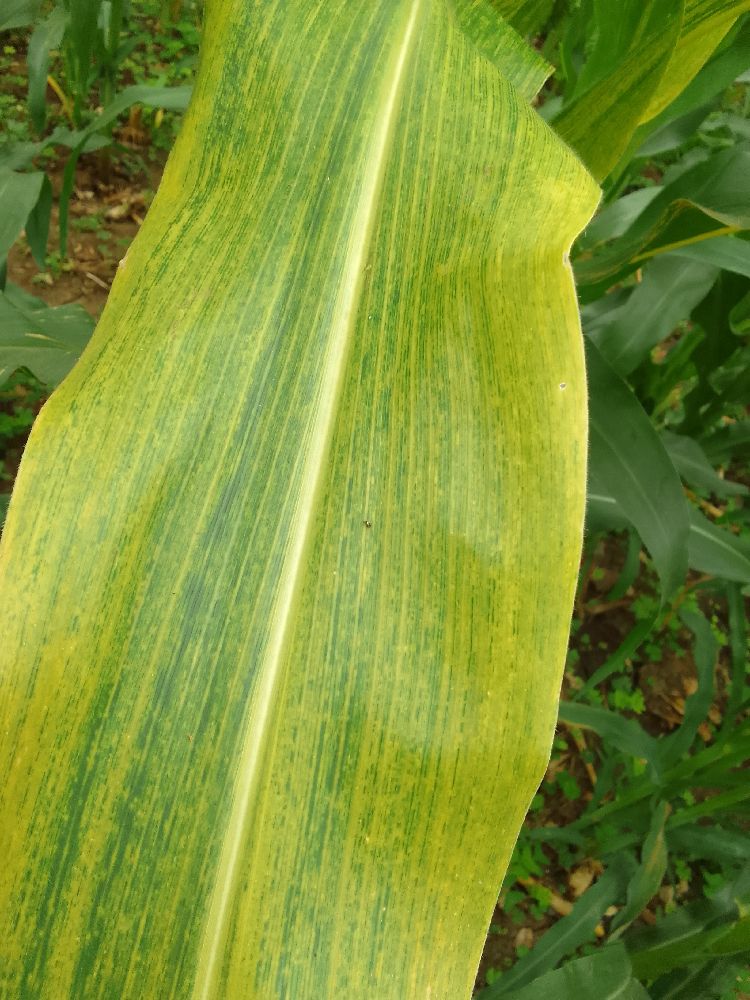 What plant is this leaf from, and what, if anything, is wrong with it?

maize, maize lethal necrosis
